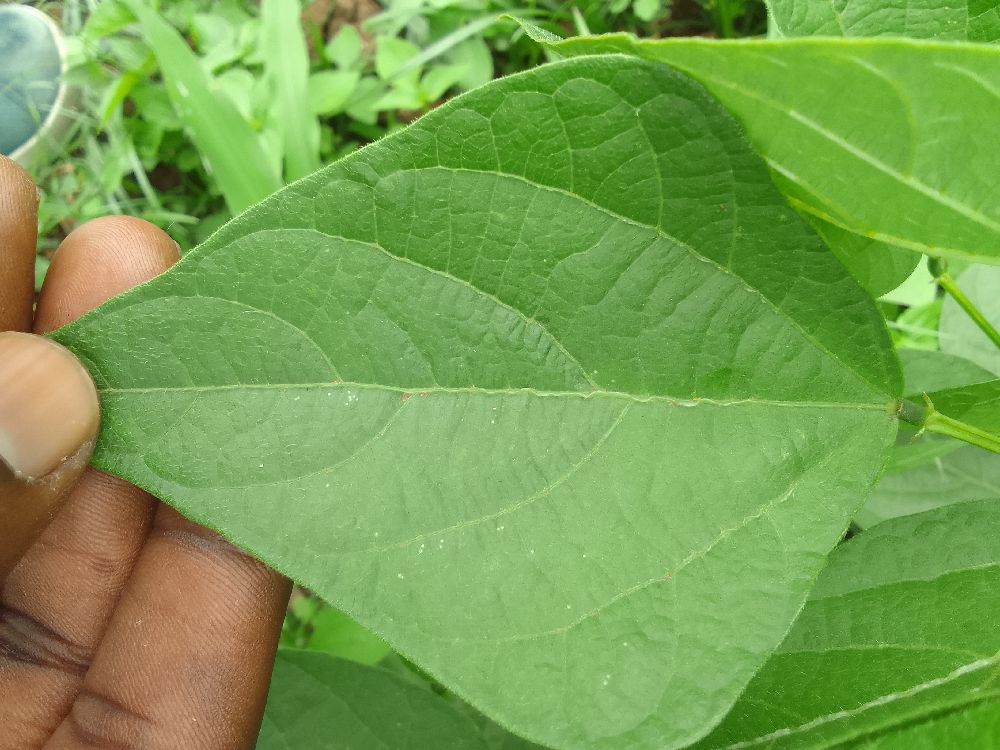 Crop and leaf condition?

common bean, healthy
